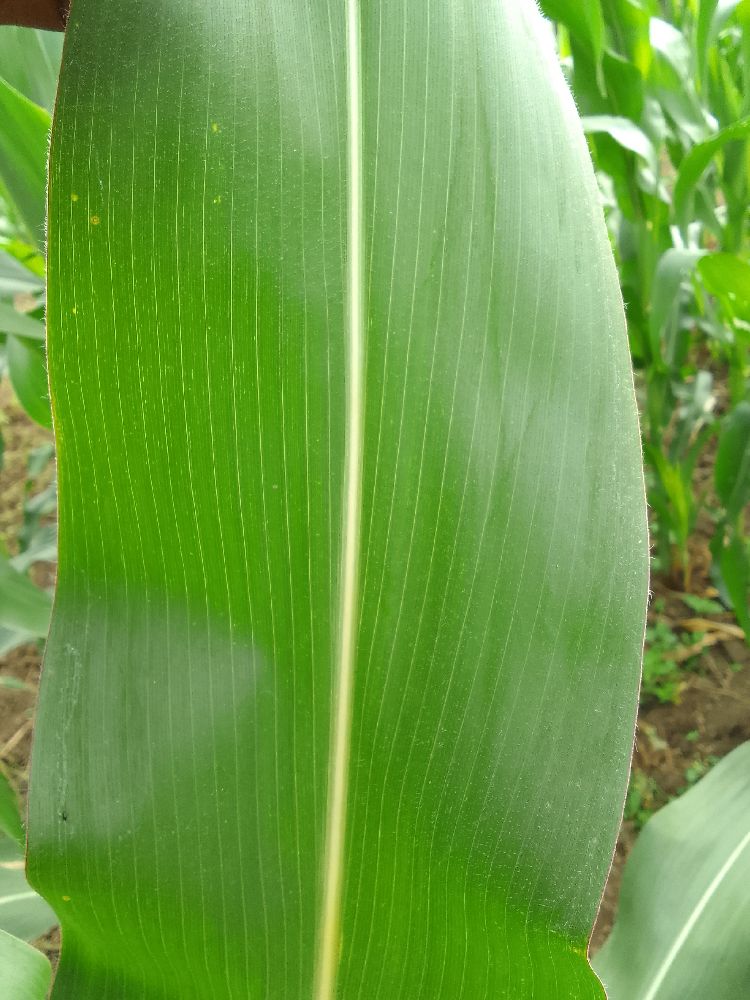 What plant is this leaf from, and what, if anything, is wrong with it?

maize, healthy
